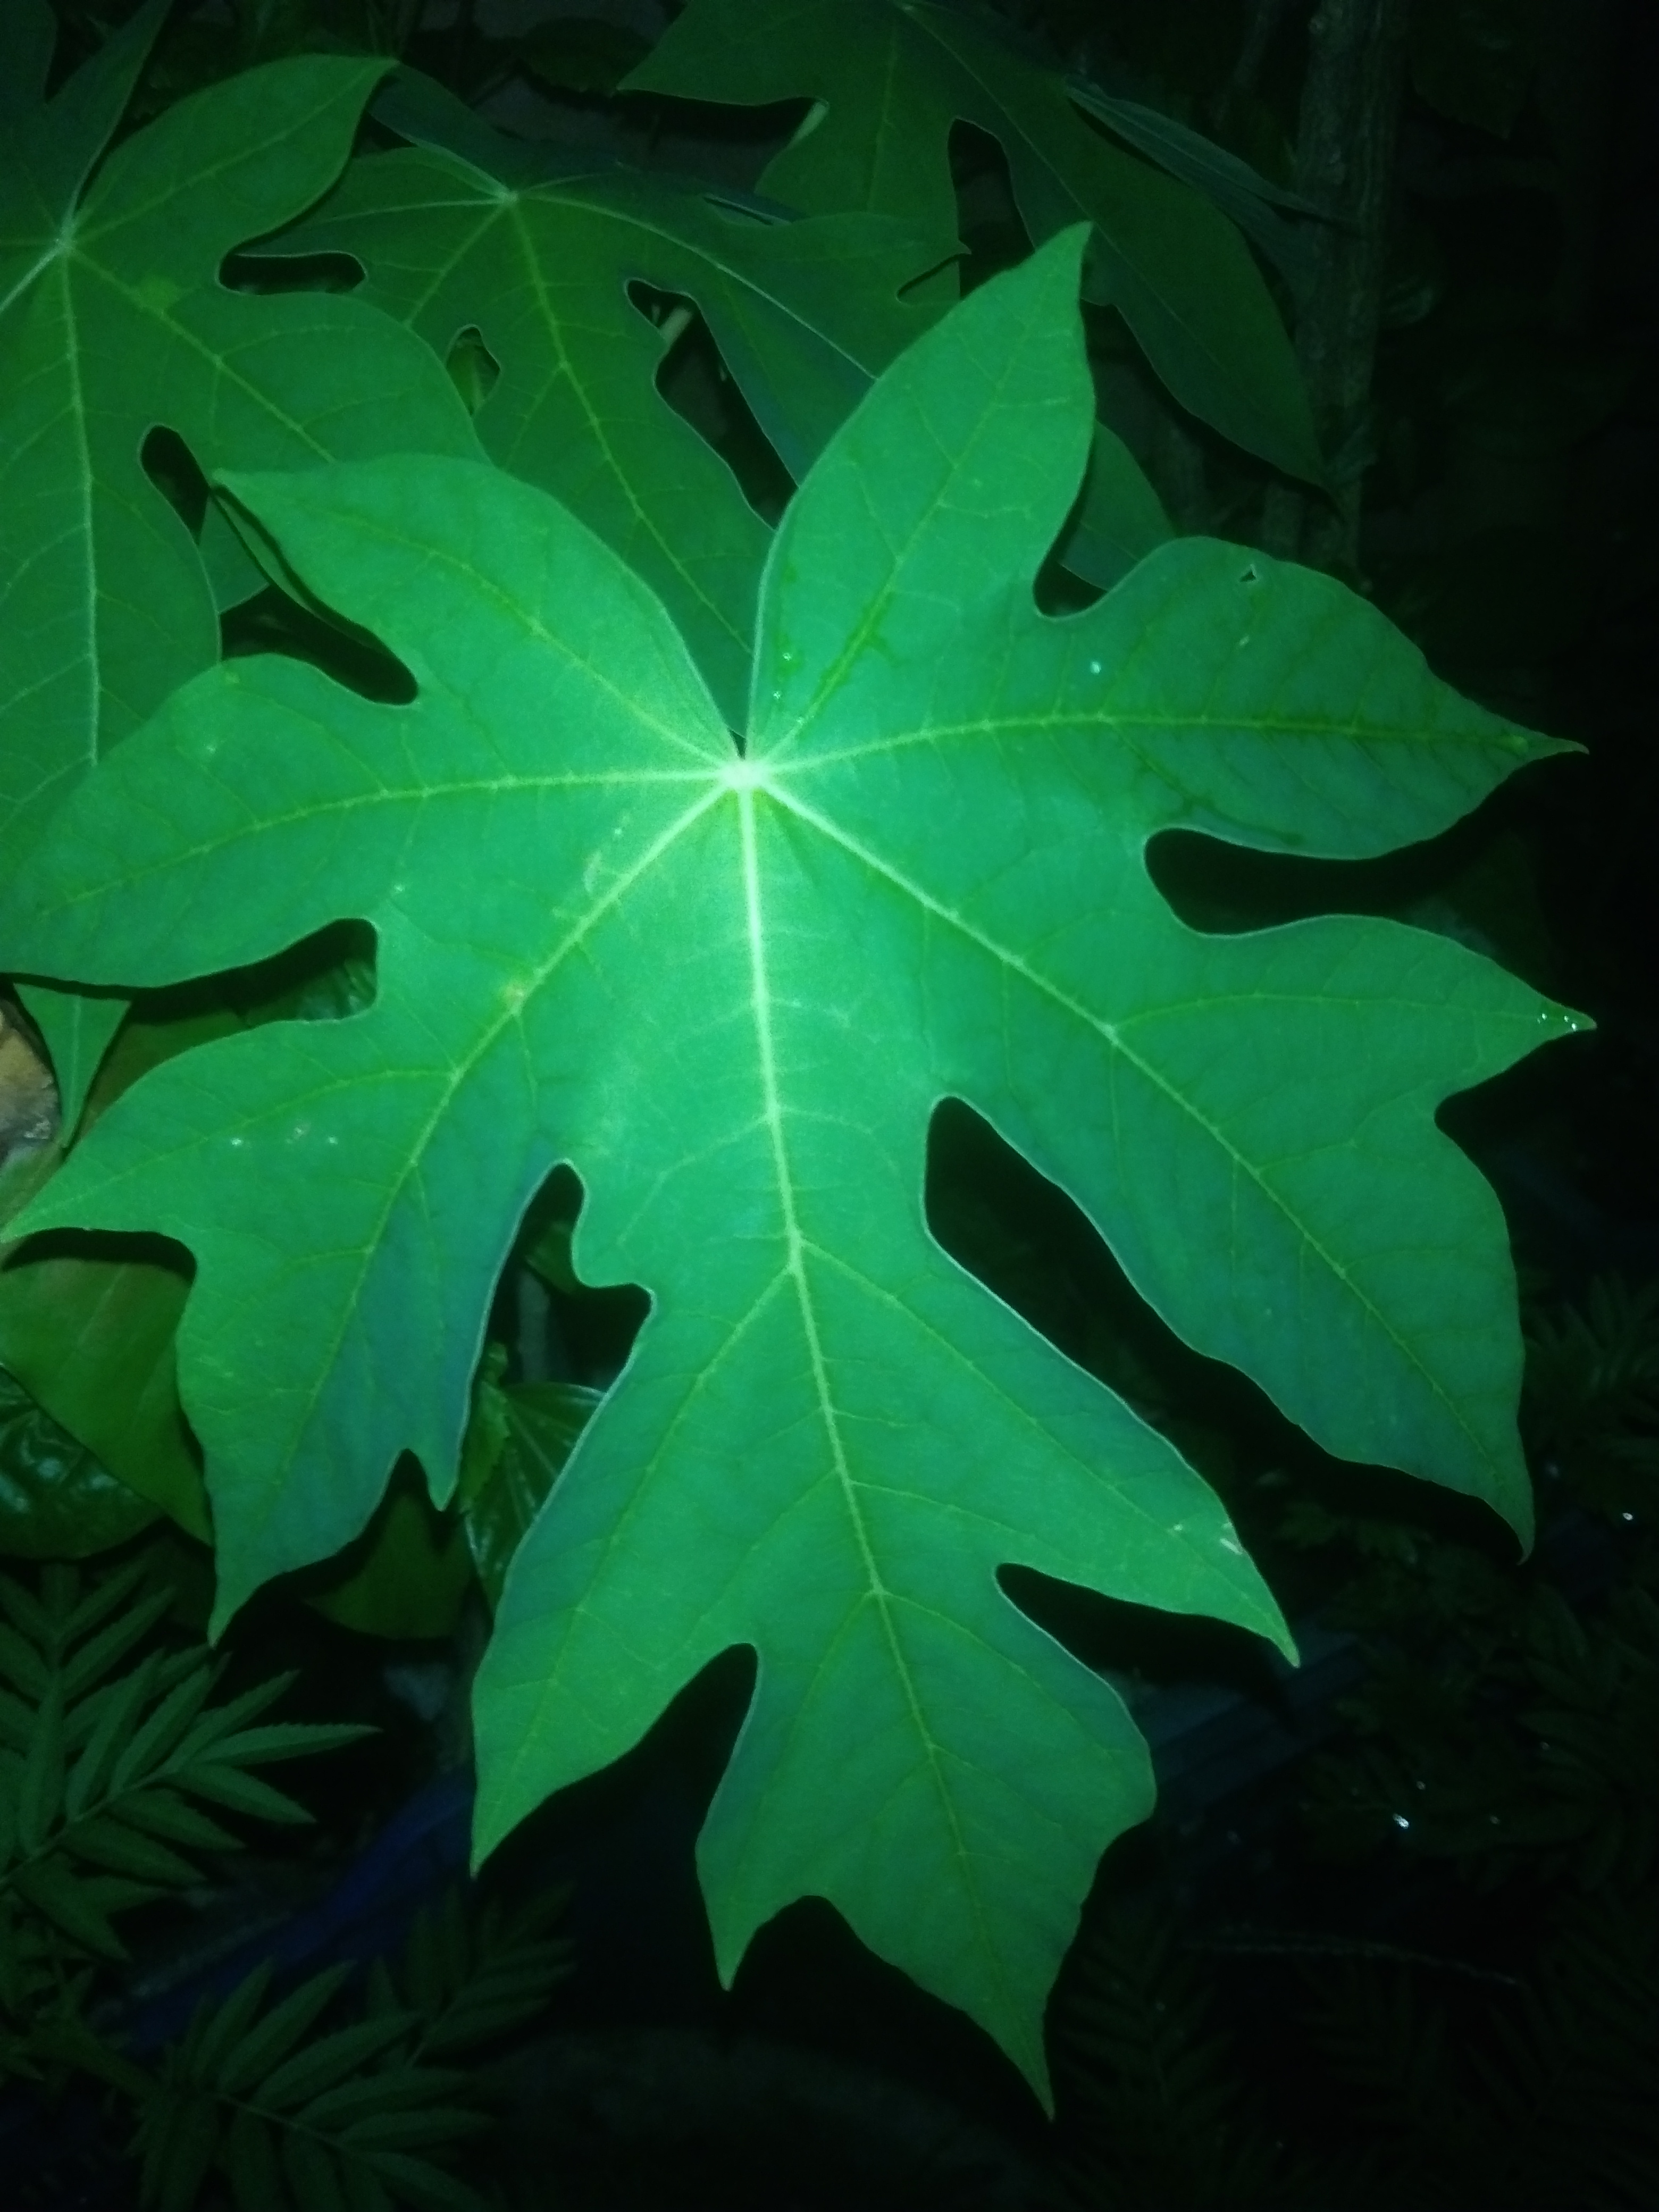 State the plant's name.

papaya
